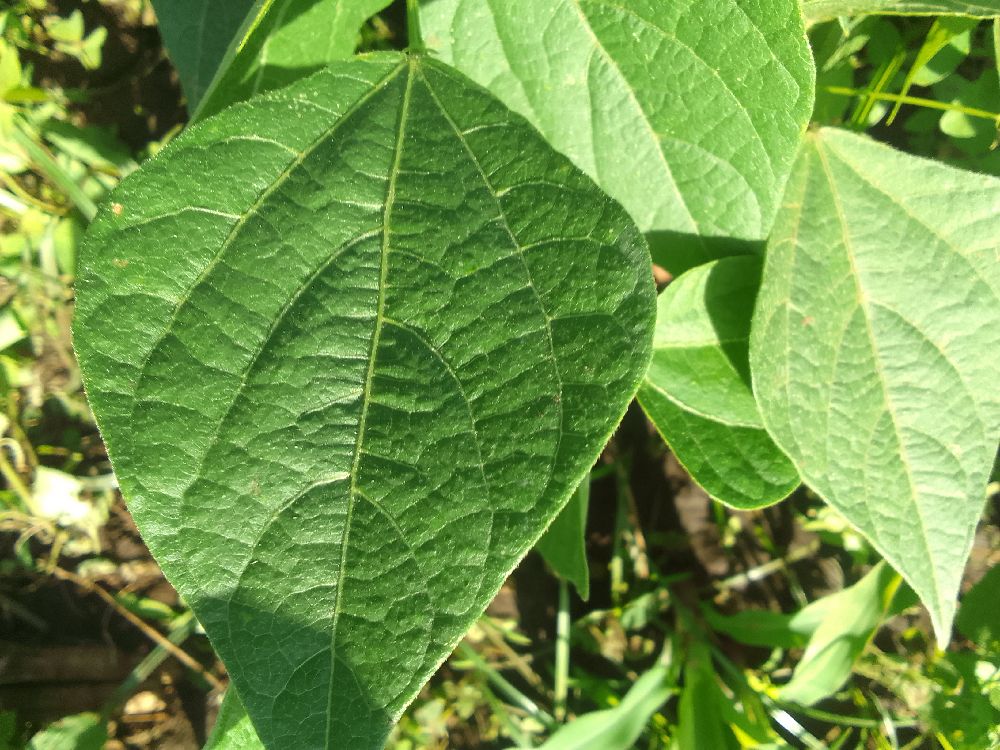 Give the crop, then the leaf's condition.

common bean, healthy
